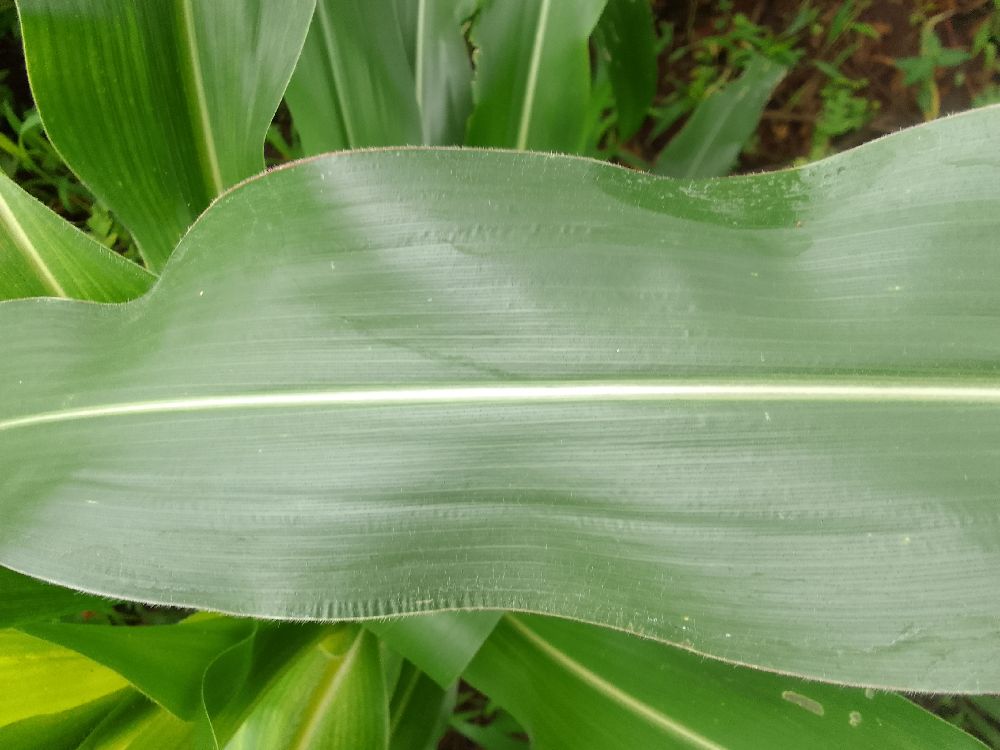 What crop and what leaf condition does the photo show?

maize, healthy
